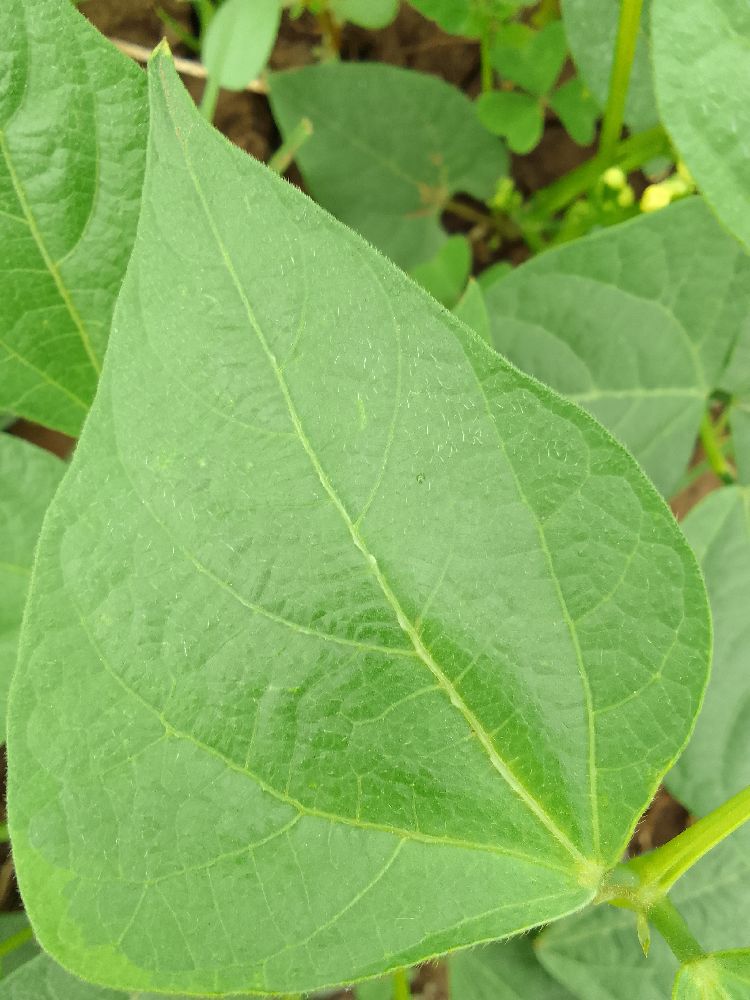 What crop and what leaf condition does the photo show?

common bean, healthy
